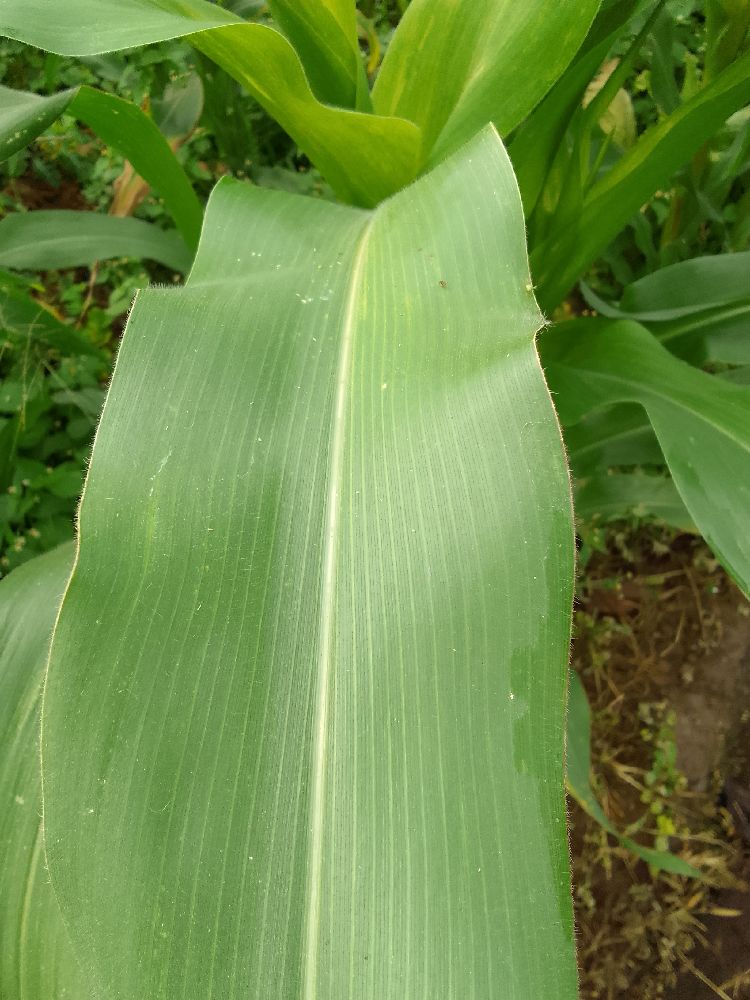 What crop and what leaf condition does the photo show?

maize, healthy
